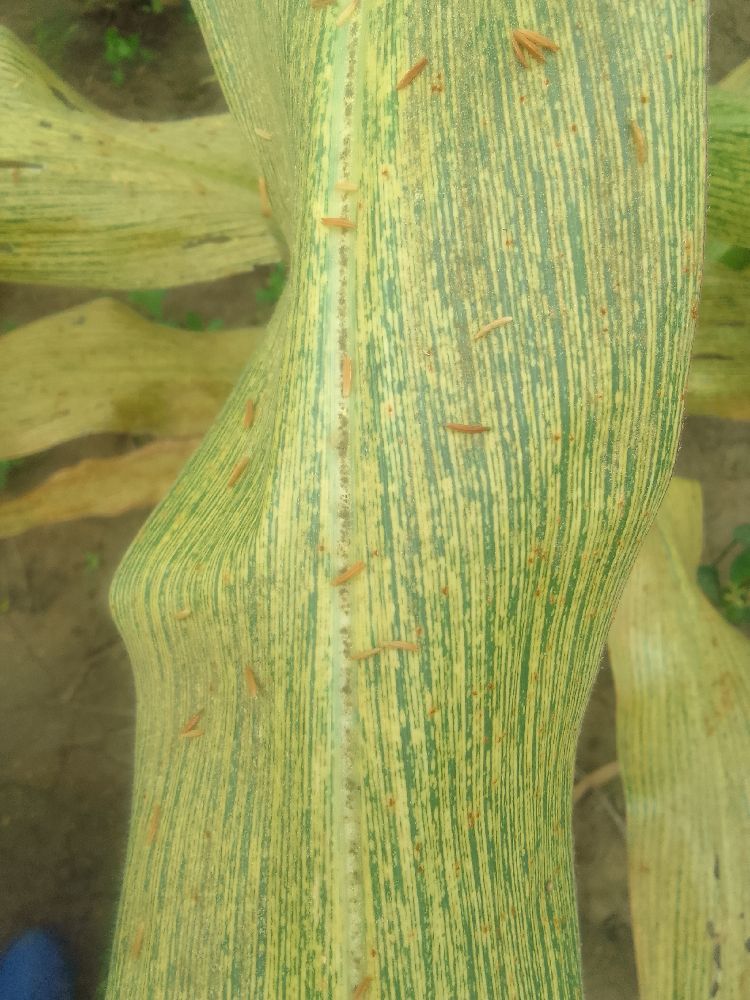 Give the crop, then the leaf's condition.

maize, maize streak virus
